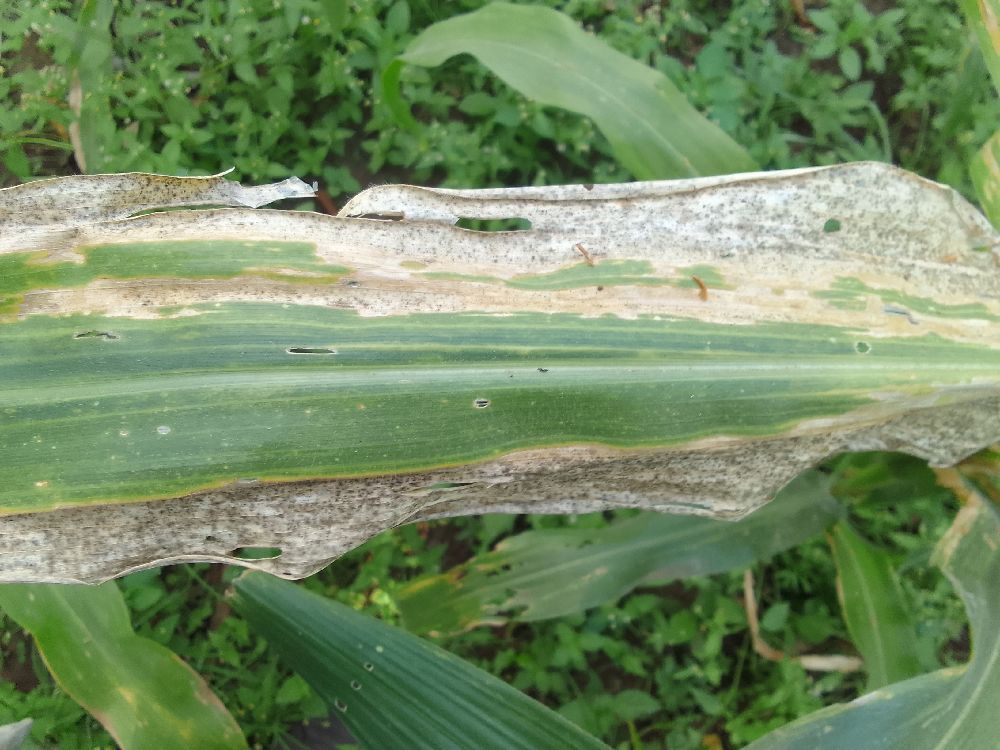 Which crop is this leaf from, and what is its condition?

maize, maize lethal necrosis
